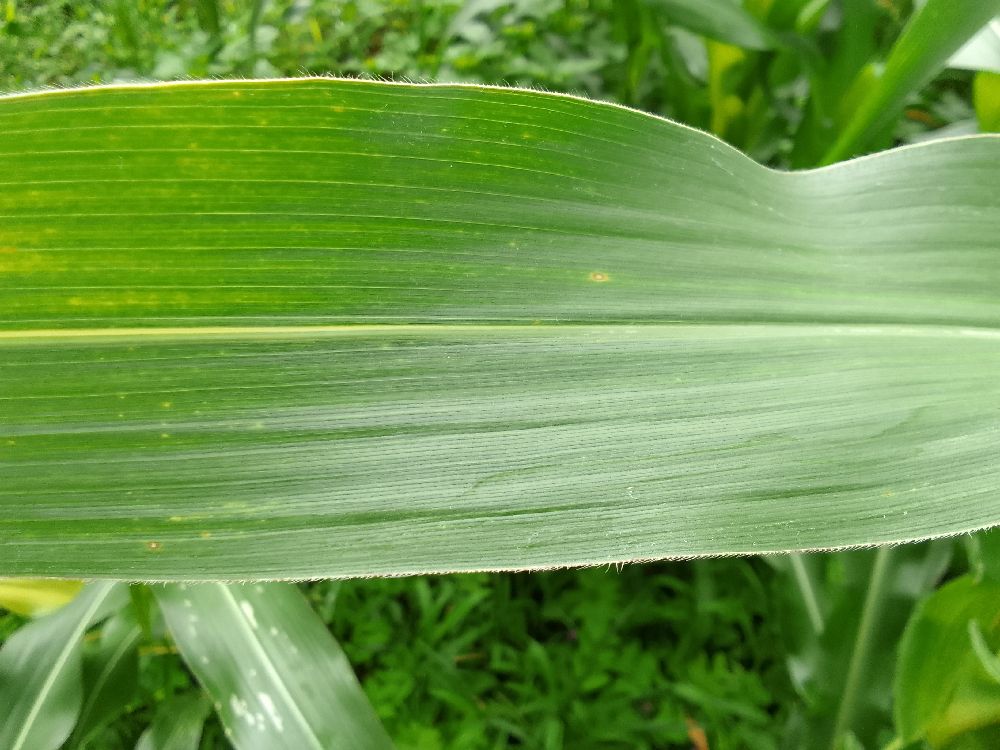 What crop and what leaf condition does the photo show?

maize, healthy
